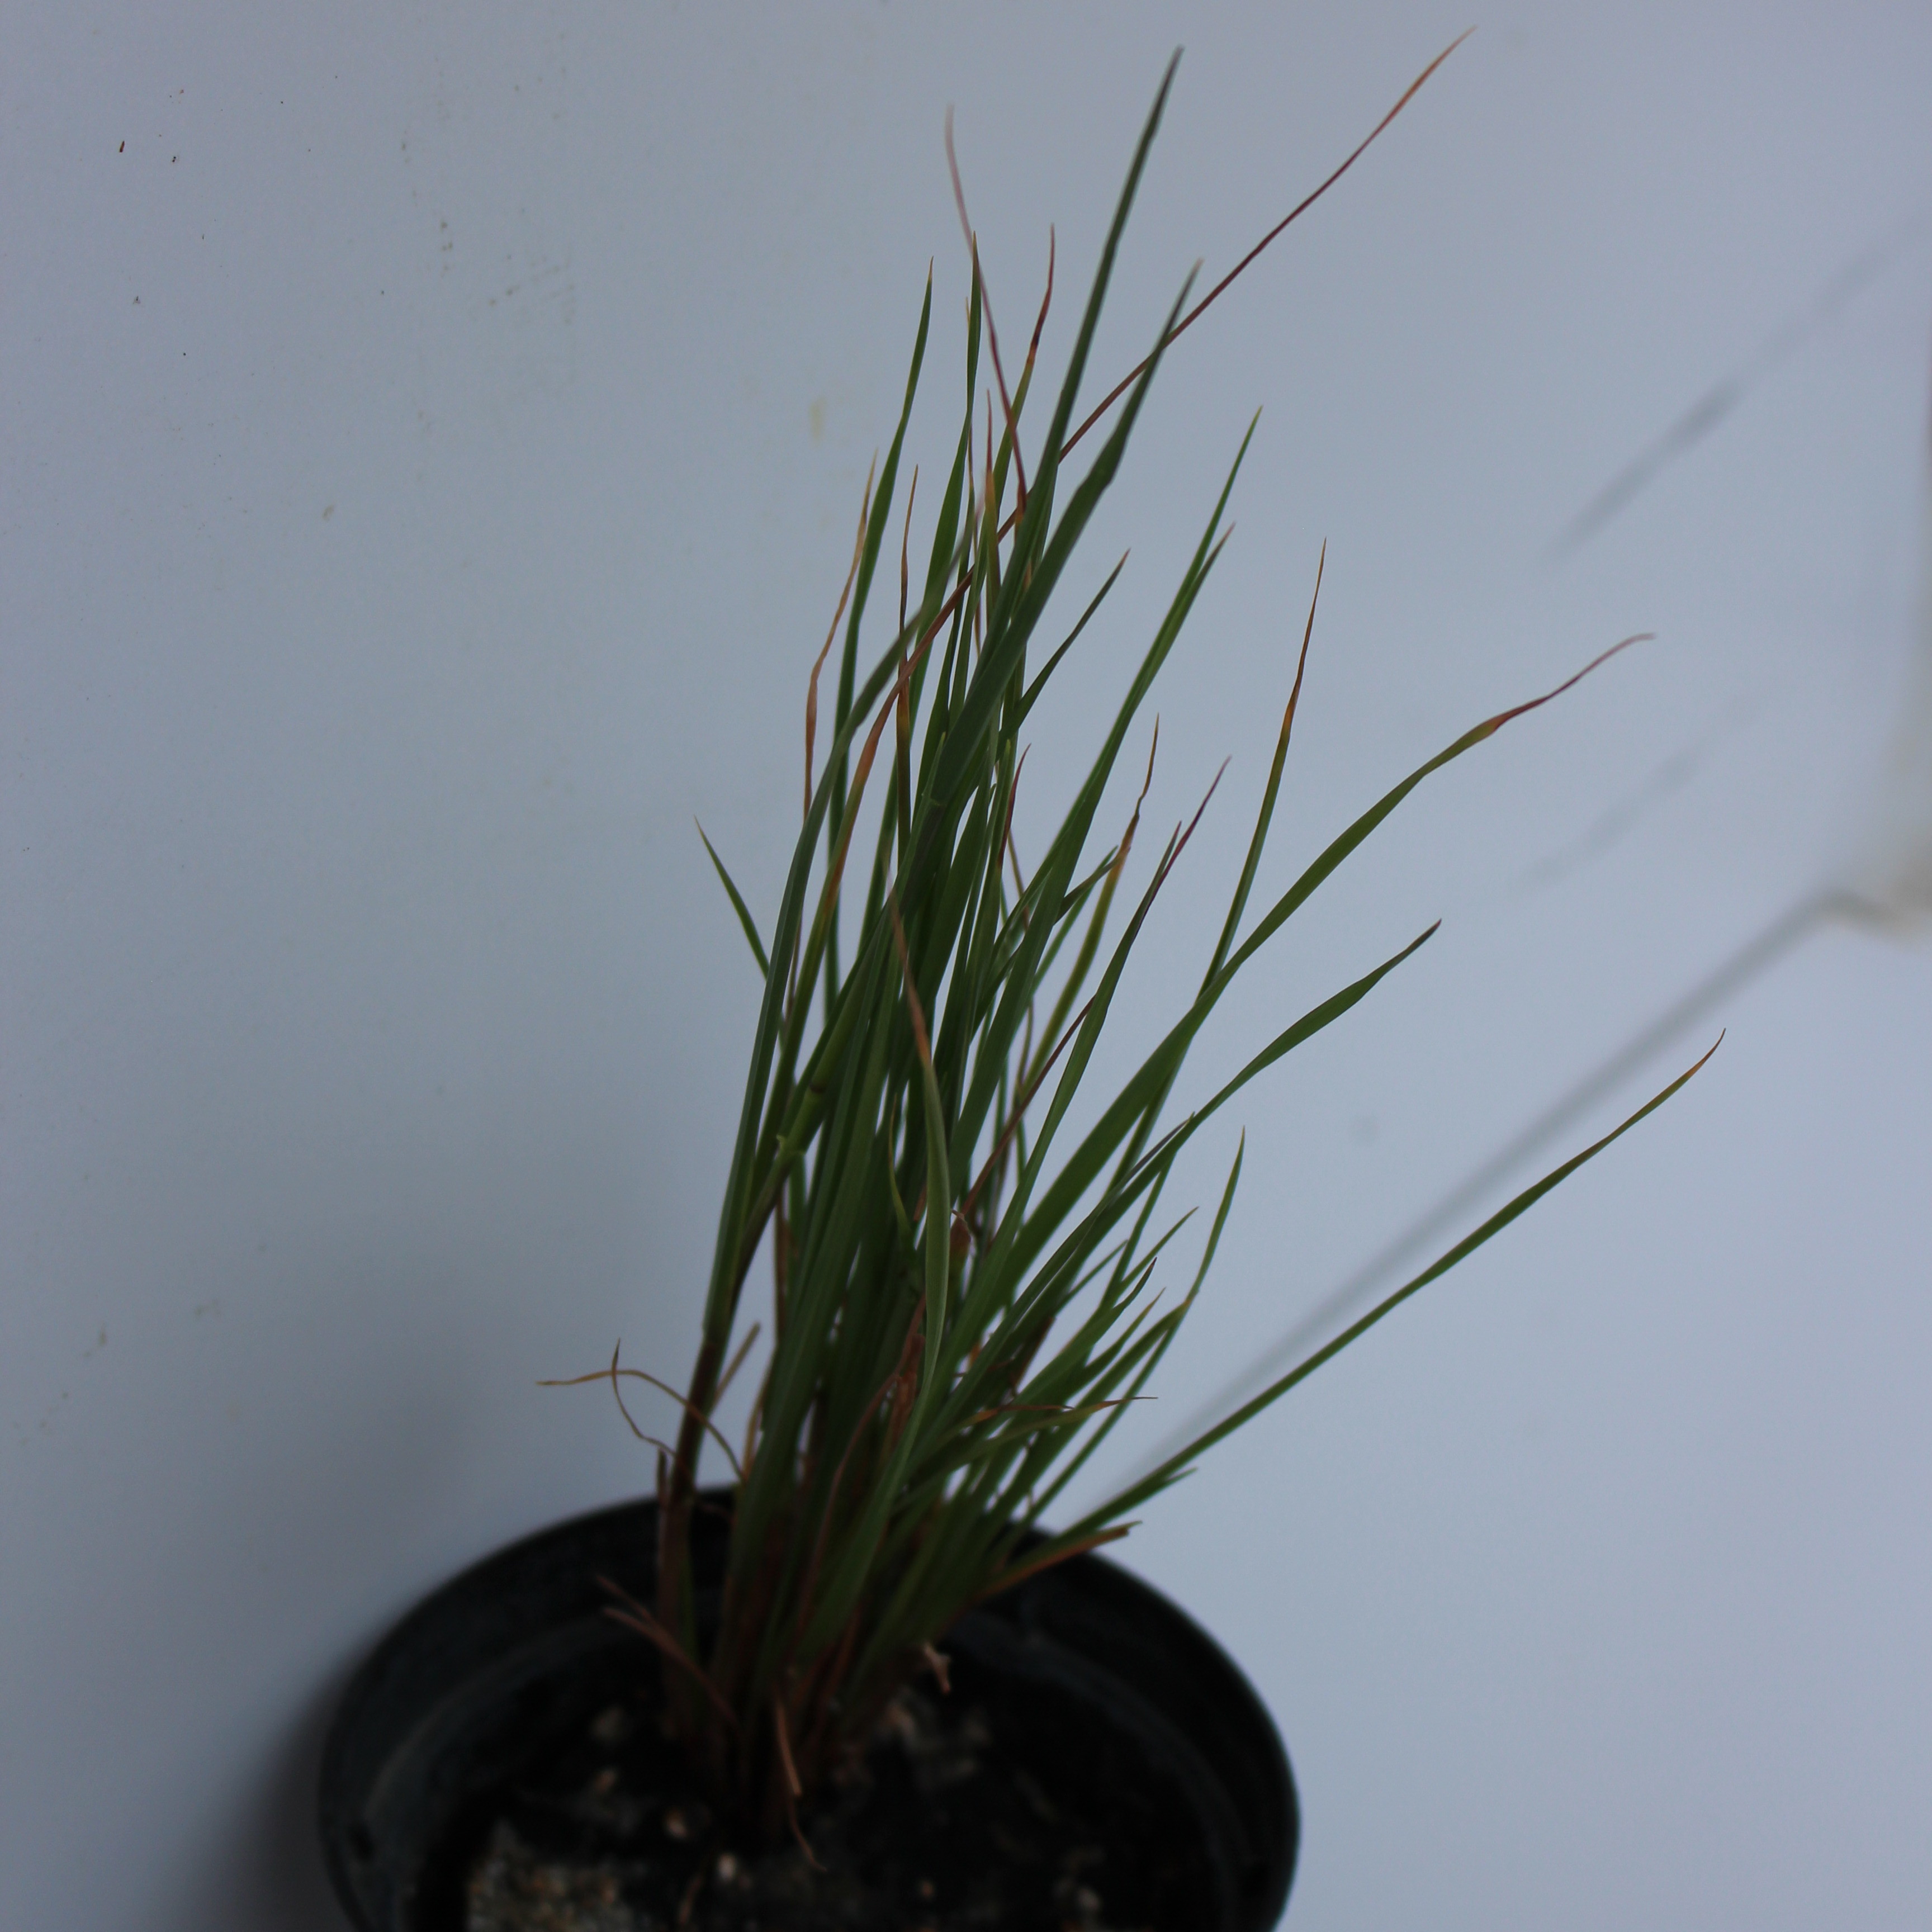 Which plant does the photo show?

Lolium multiflorum
